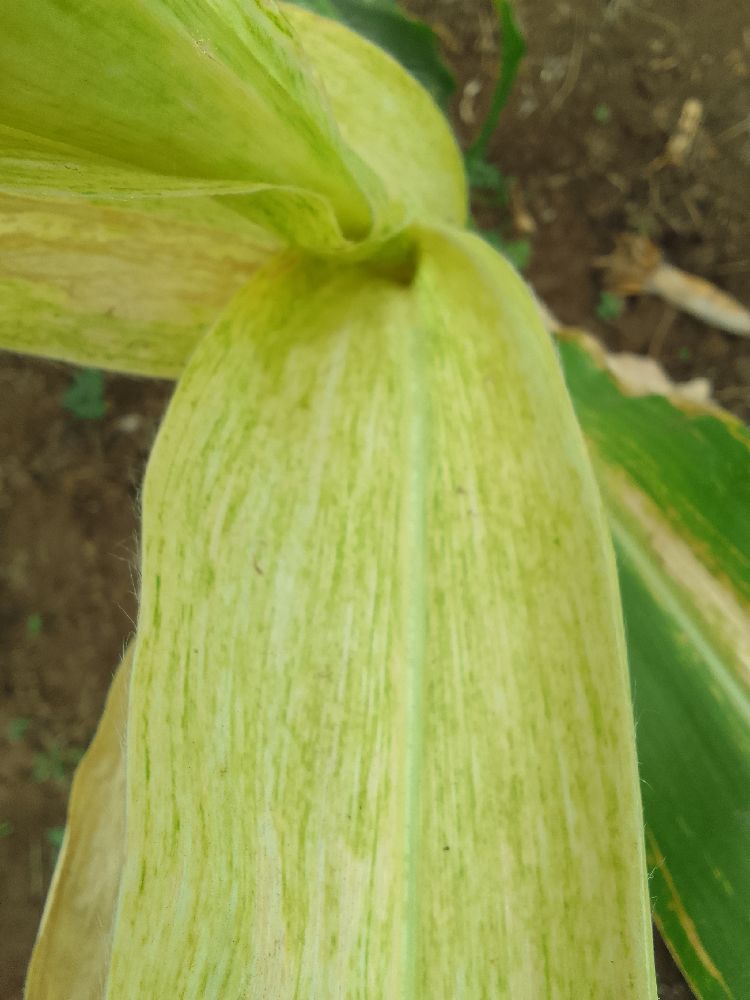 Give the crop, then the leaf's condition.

maize, maize lethal necrosis
